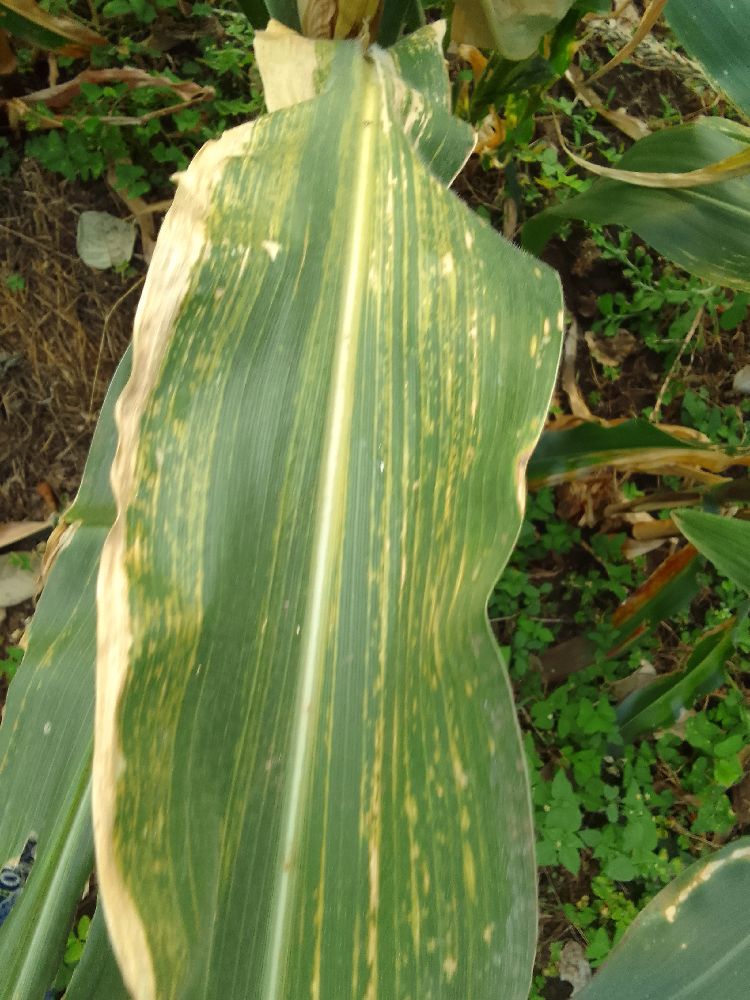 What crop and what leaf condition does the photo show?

maize, maize lethal necrosis
